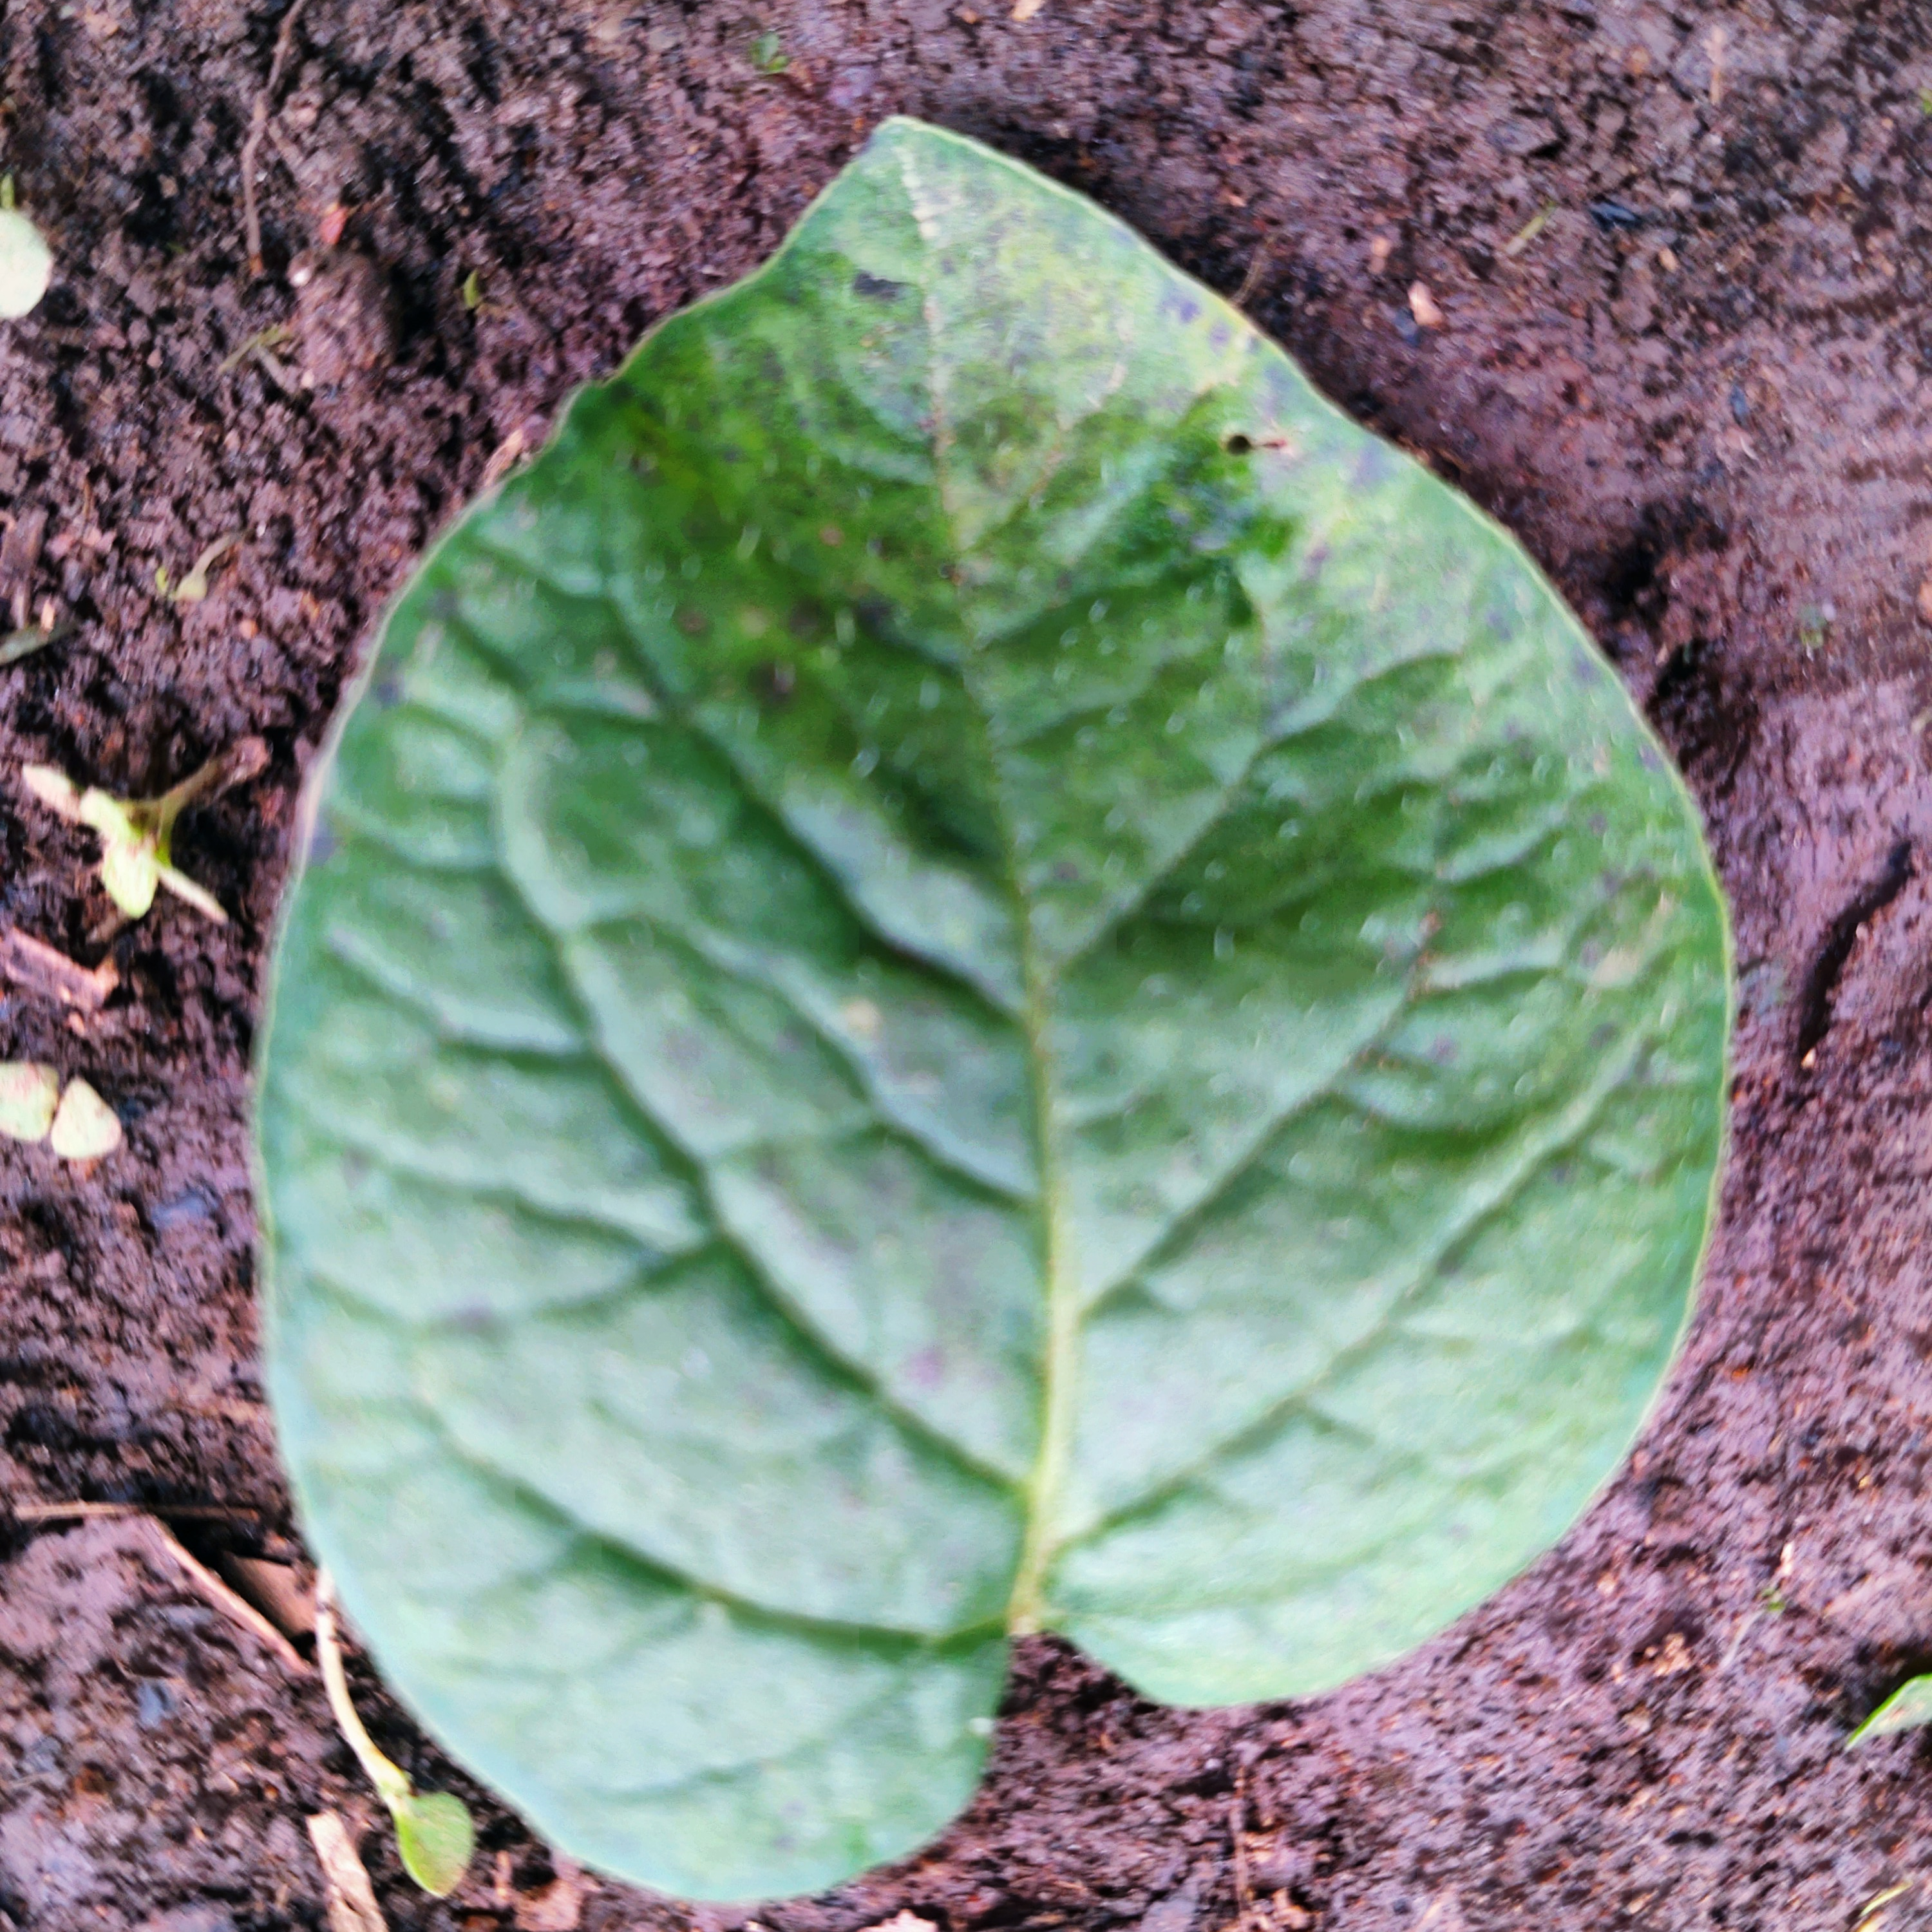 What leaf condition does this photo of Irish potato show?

late blight
